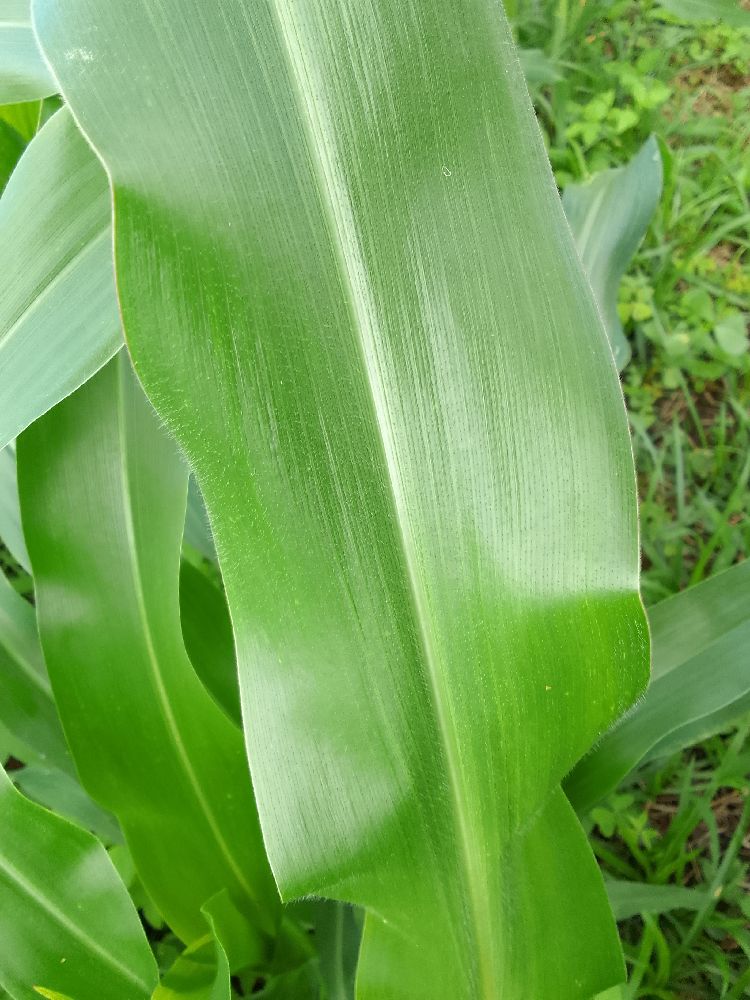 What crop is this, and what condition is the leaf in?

maize, healthy
